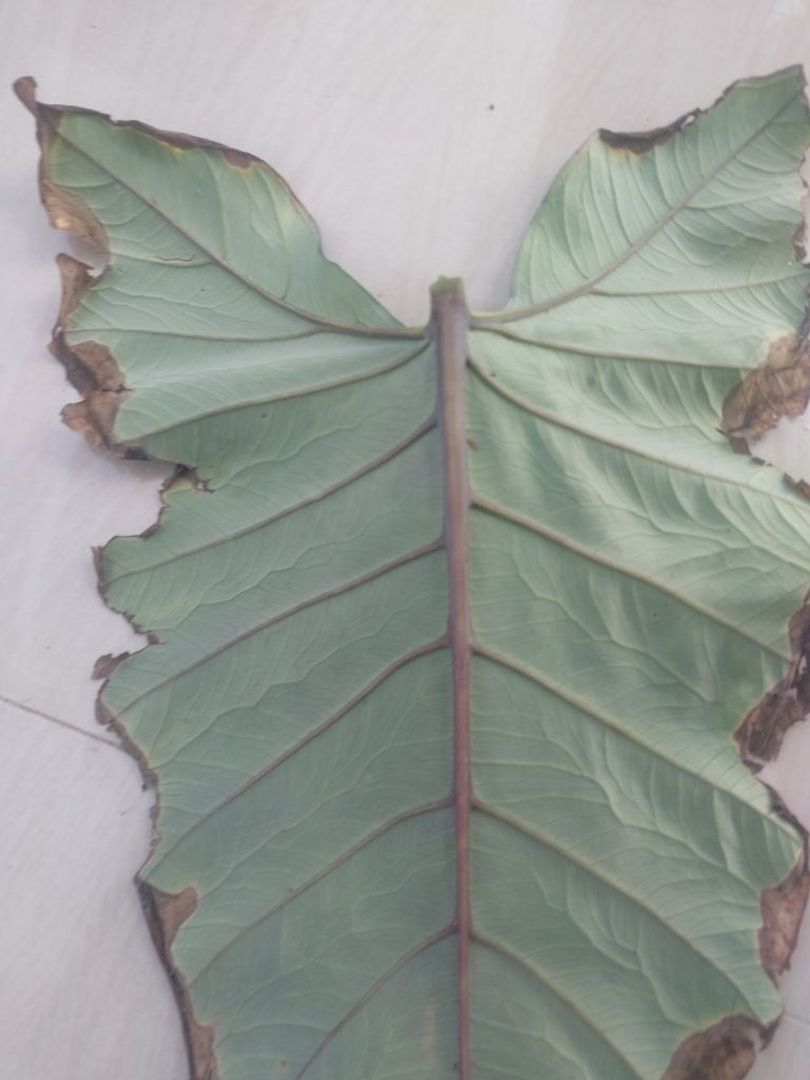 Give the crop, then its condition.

taro, leaf blight
